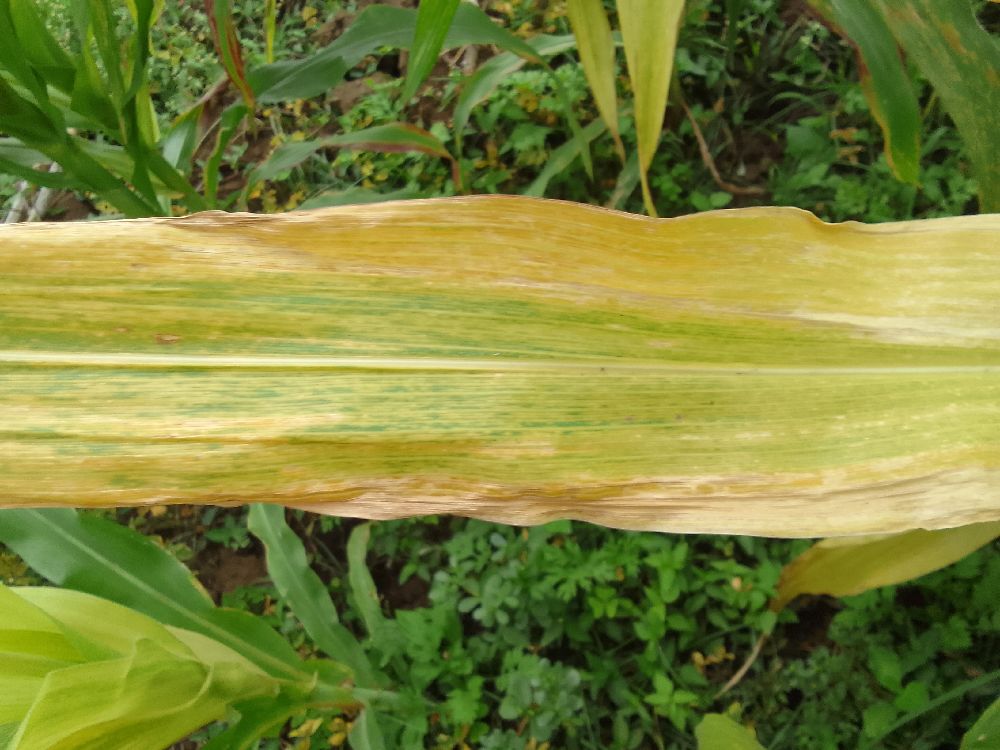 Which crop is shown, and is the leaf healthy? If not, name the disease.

maize, maize lethal necrosis
